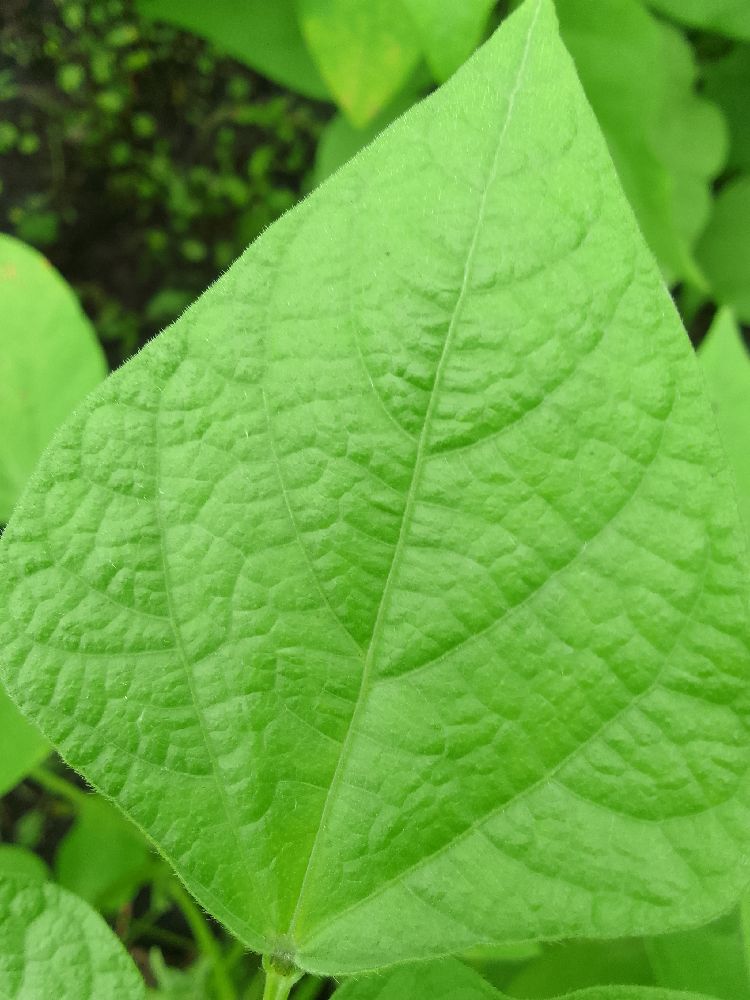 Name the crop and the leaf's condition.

common bean, healthy
